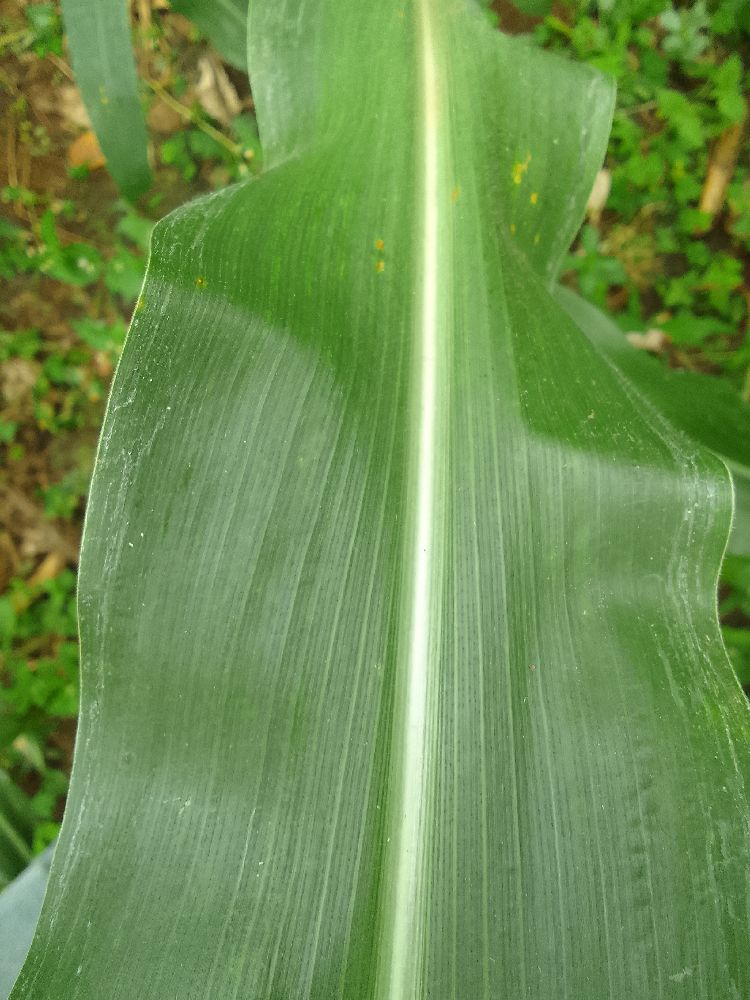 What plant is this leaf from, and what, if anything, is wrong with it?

maize, healthy
